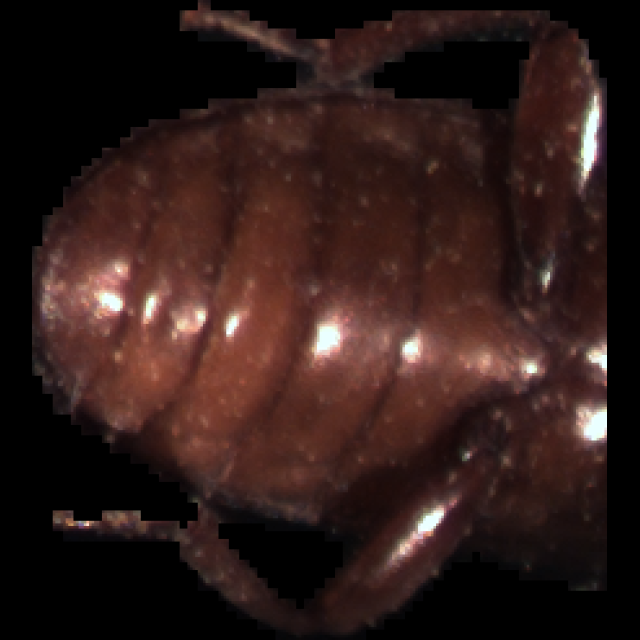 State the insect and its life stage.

mealworm beetle
